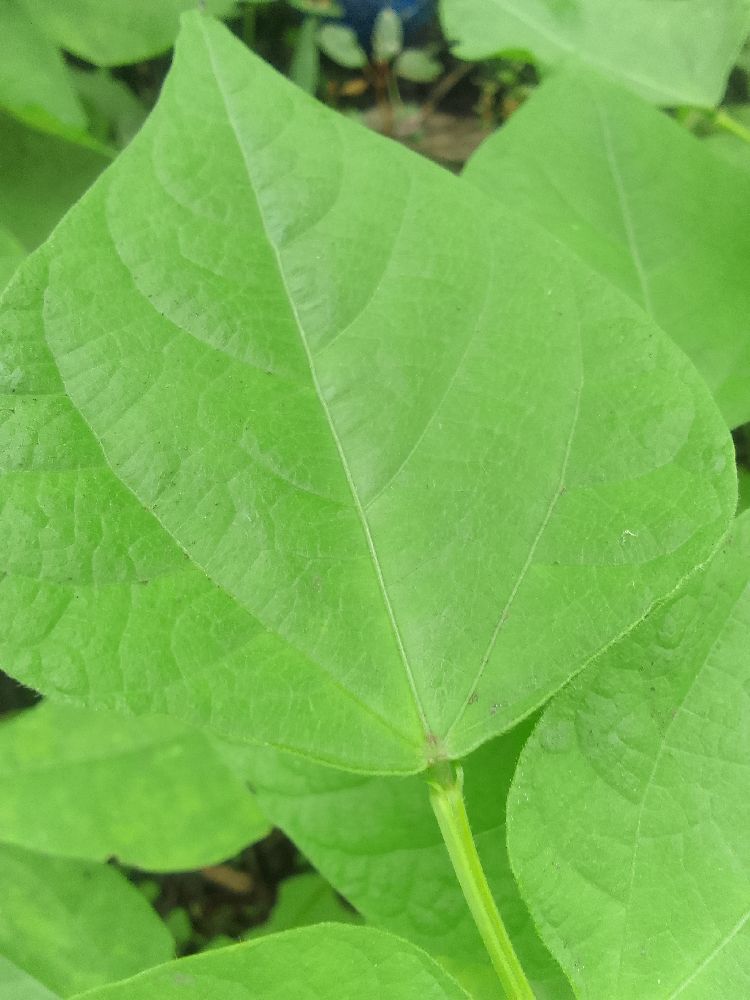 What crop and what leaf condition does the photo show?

common bean, healthy
